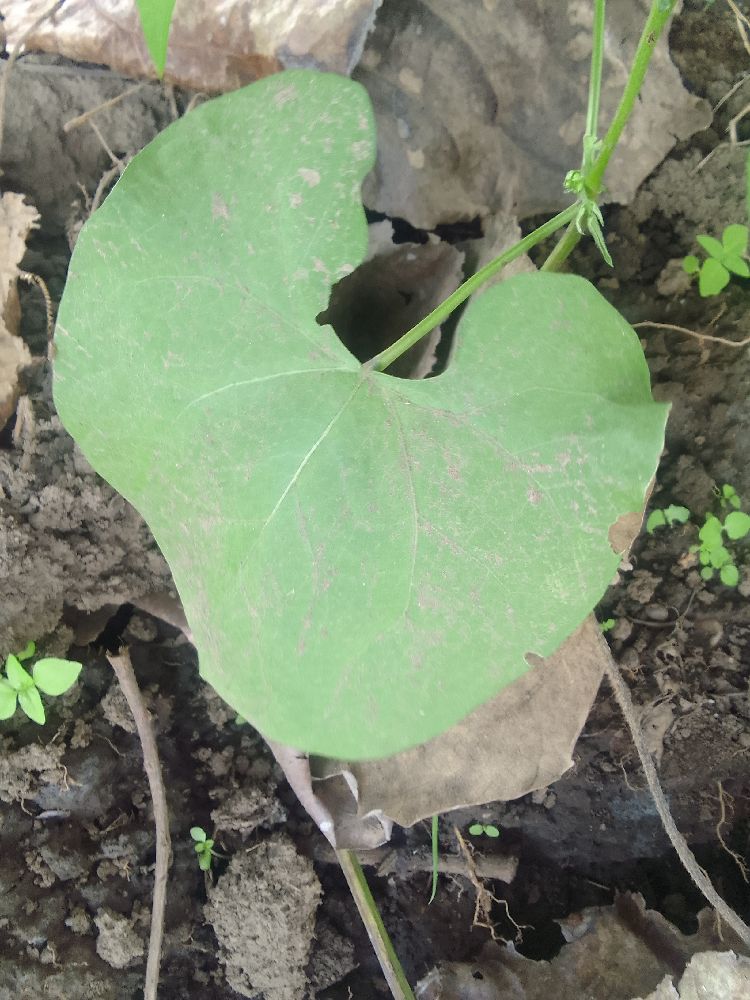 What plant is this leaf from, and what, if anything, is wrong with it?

common bean, healthy
